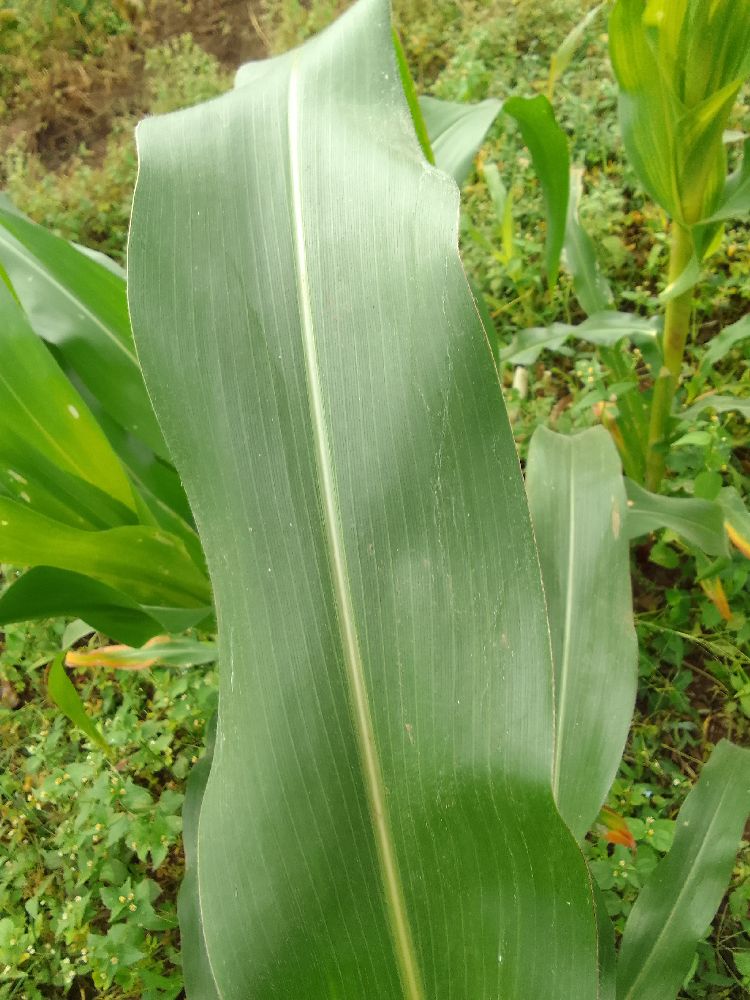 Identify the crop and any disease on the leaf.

maize, healthy
